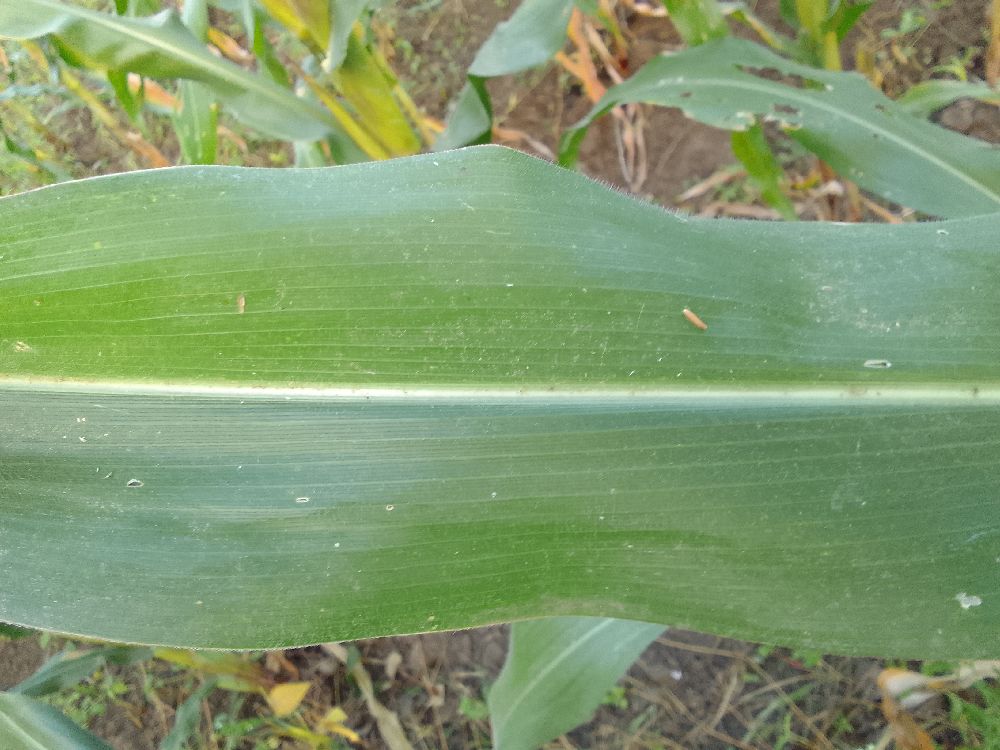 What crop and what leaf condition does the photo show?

maize, healthy
